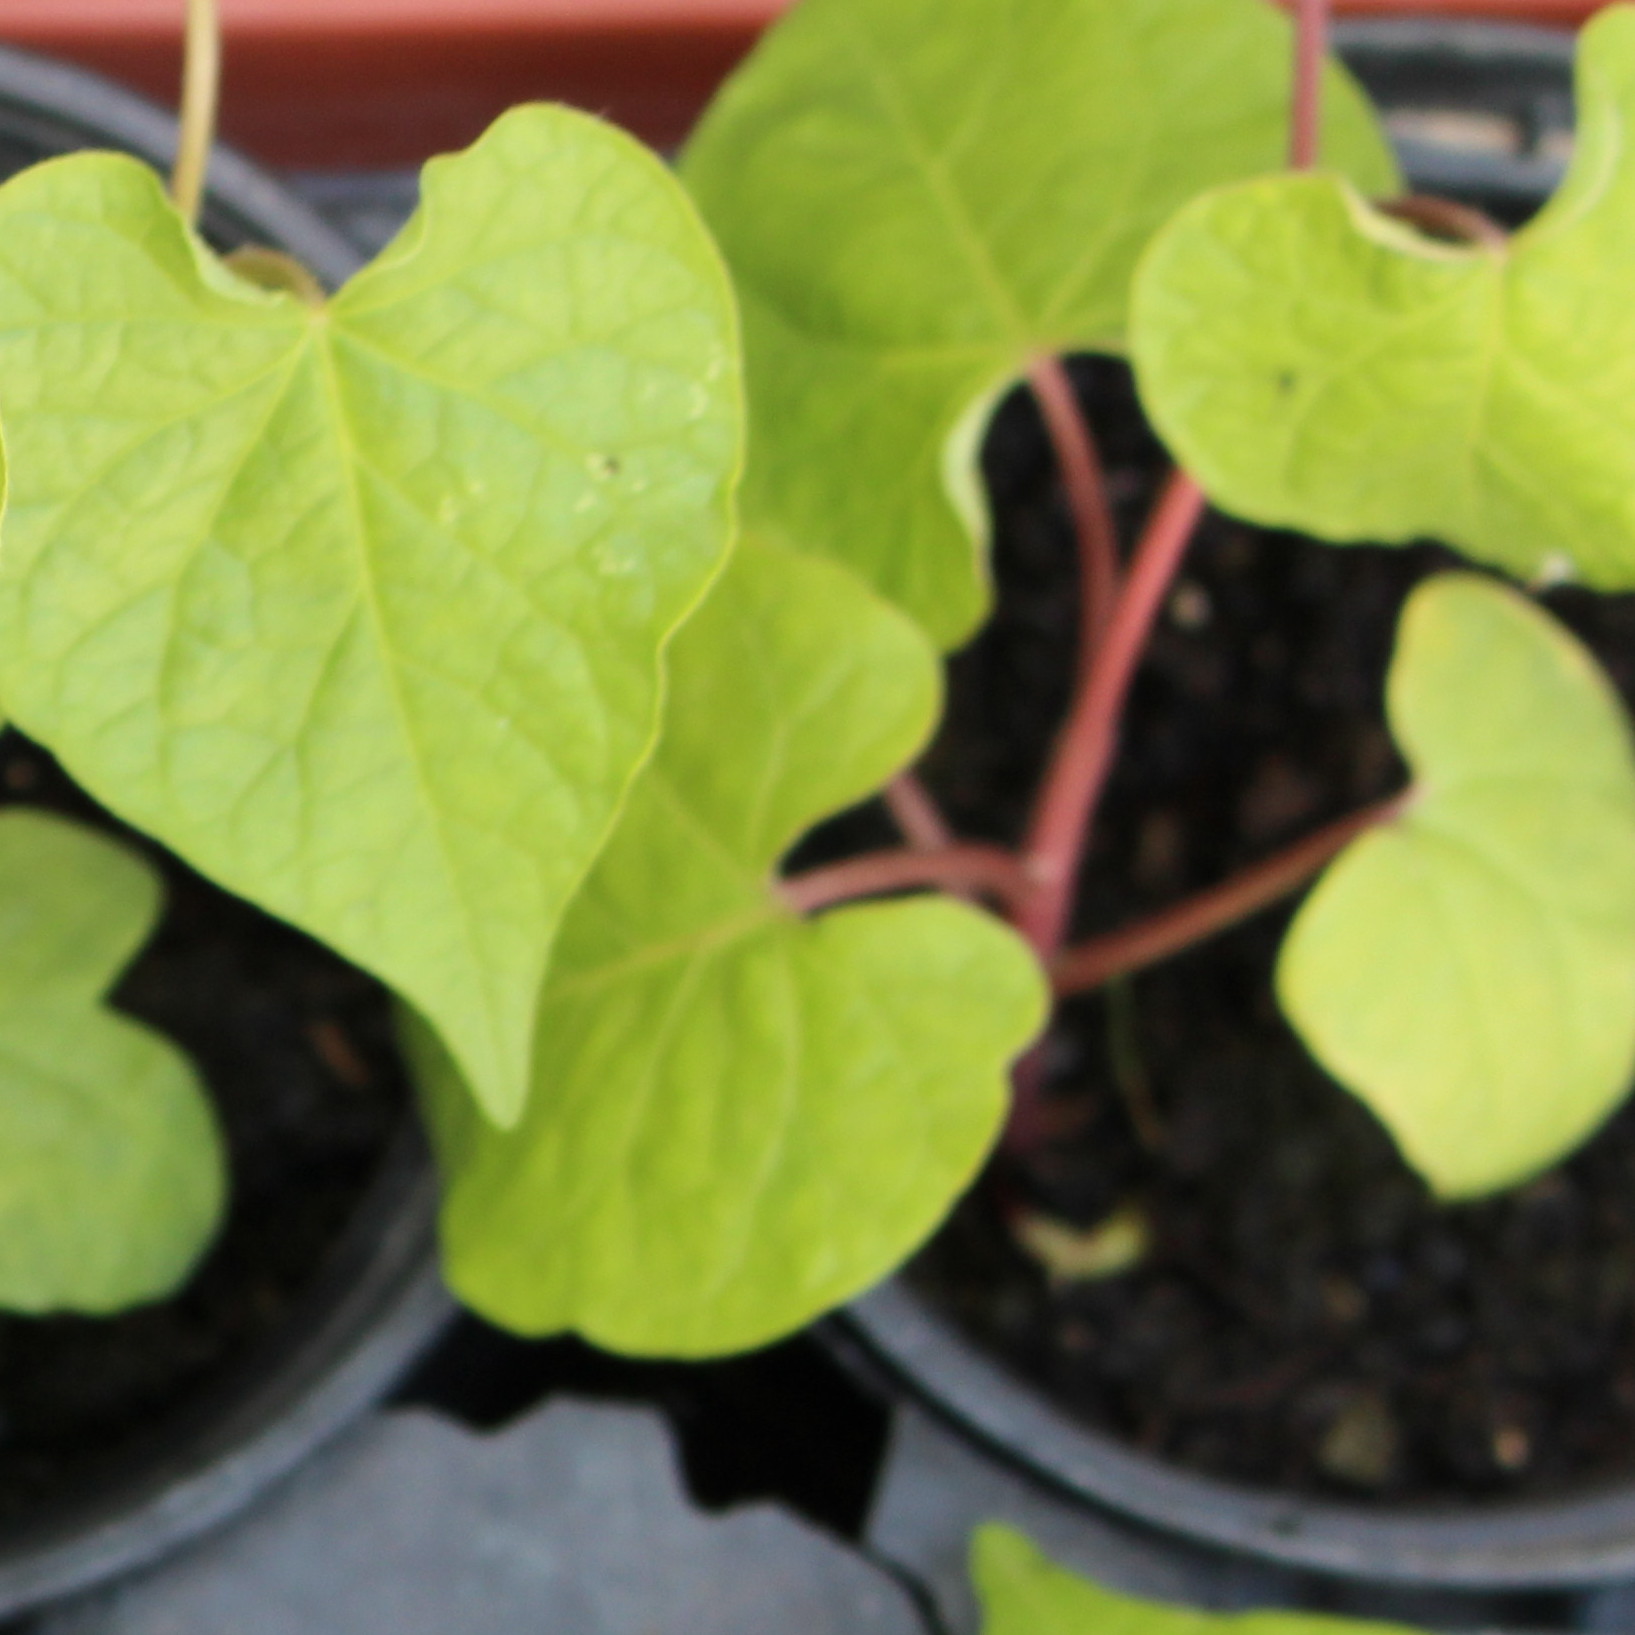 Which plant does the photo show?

Convolvulus arvensis
